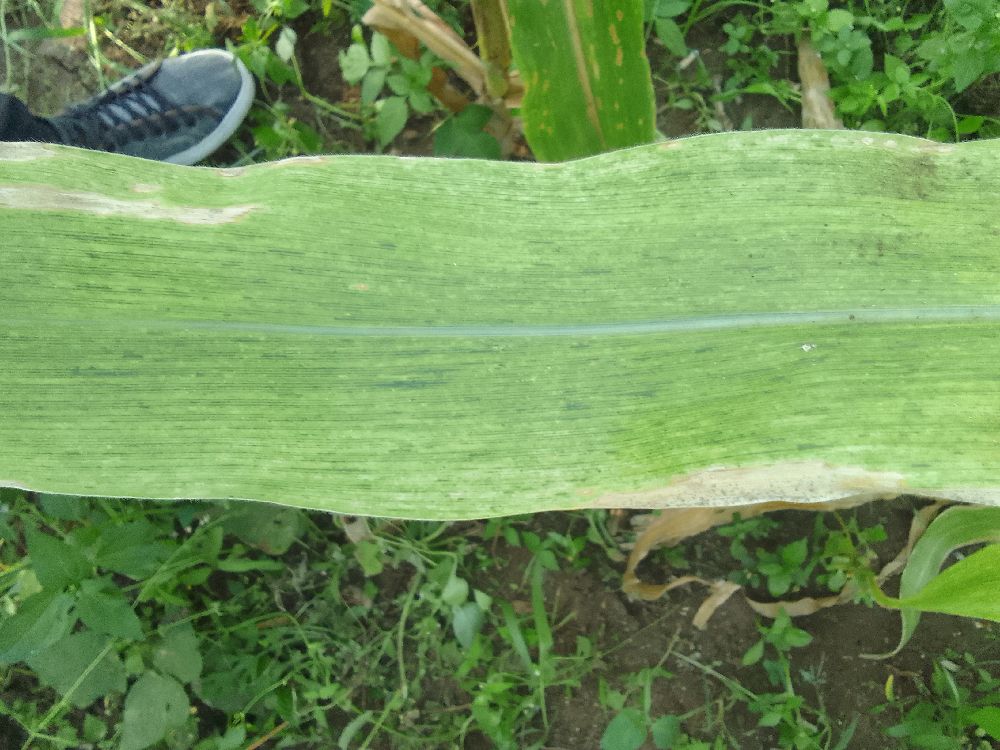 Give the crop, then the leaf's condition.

maize, maize lethal necrosis
